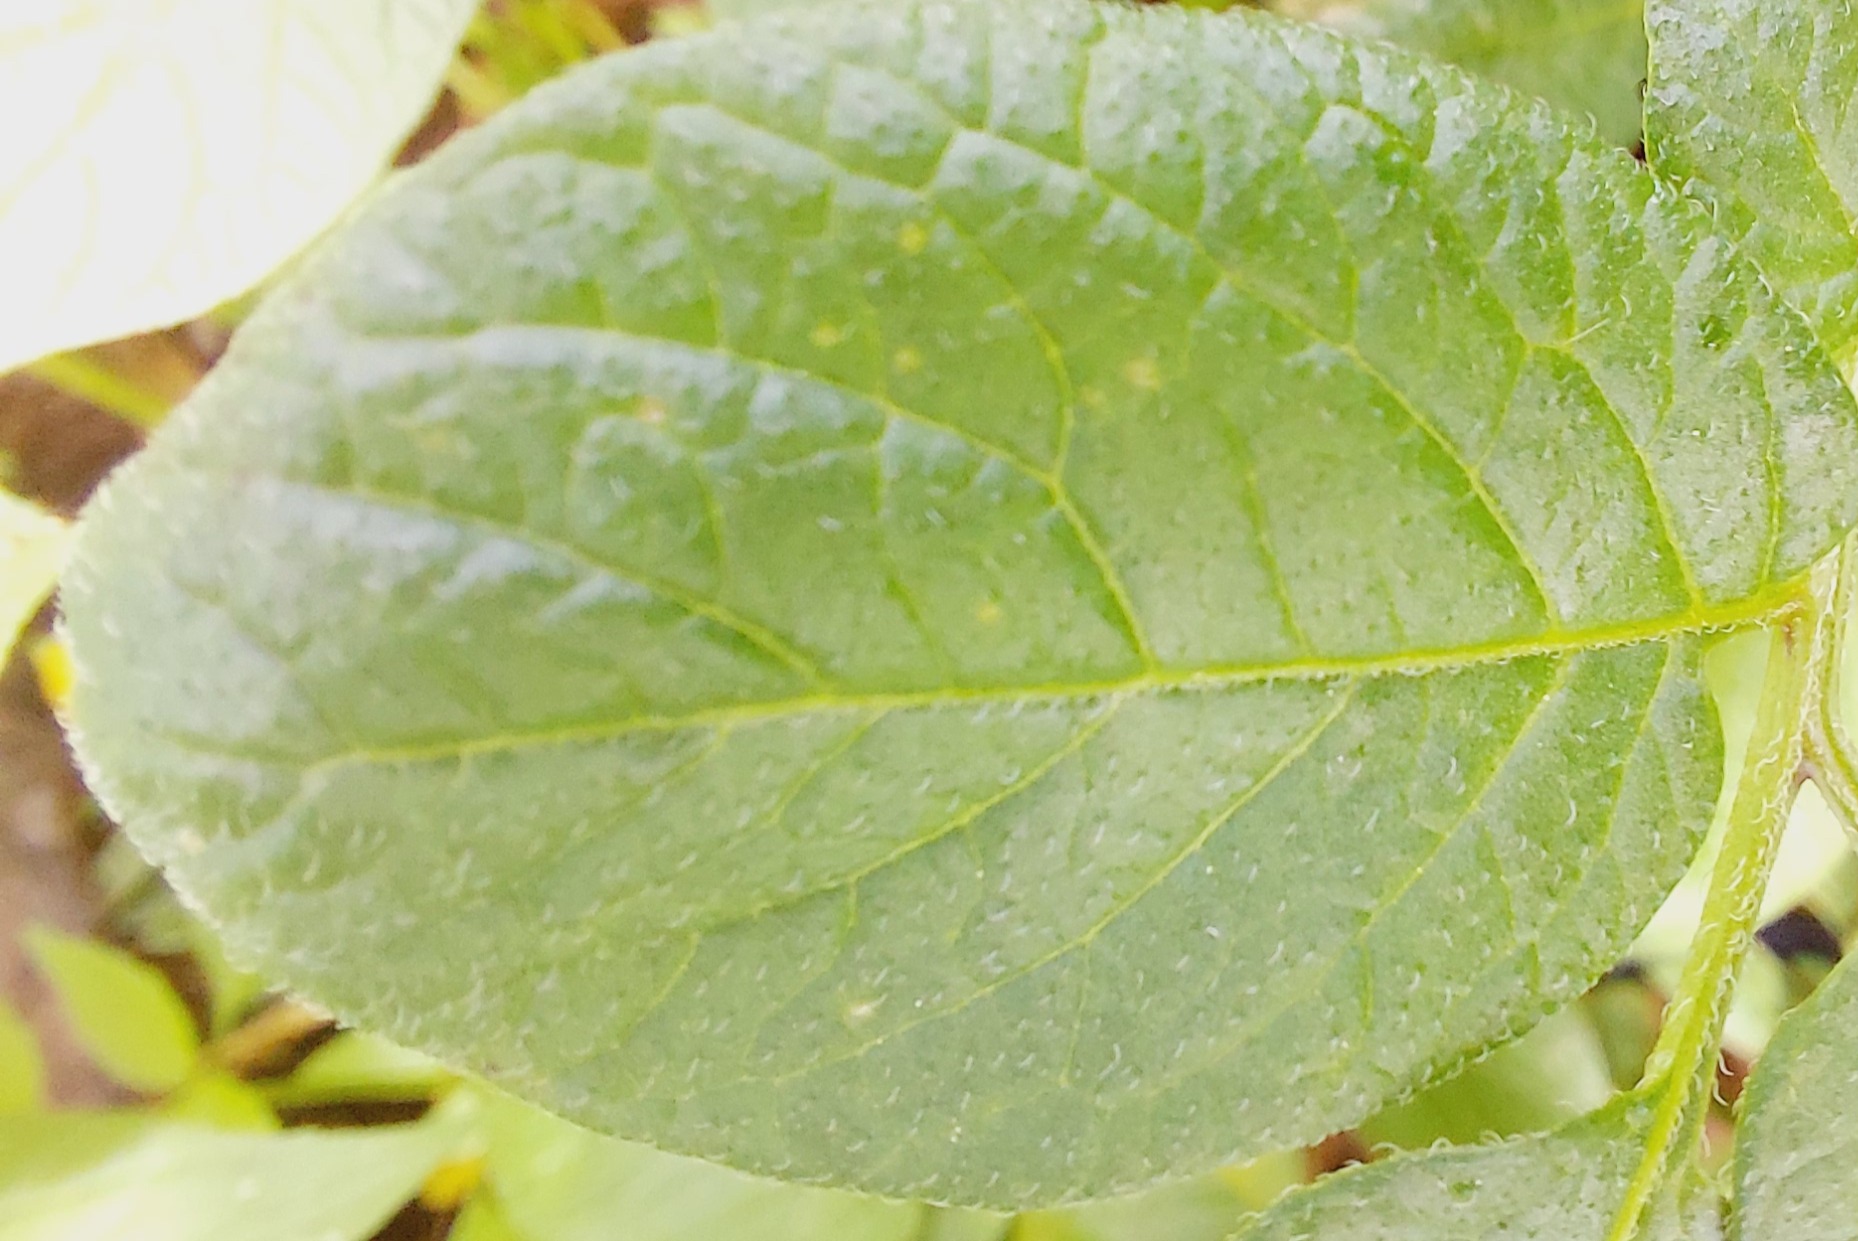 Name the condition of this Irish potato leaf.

healthy
